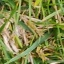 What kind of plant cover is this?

grass
